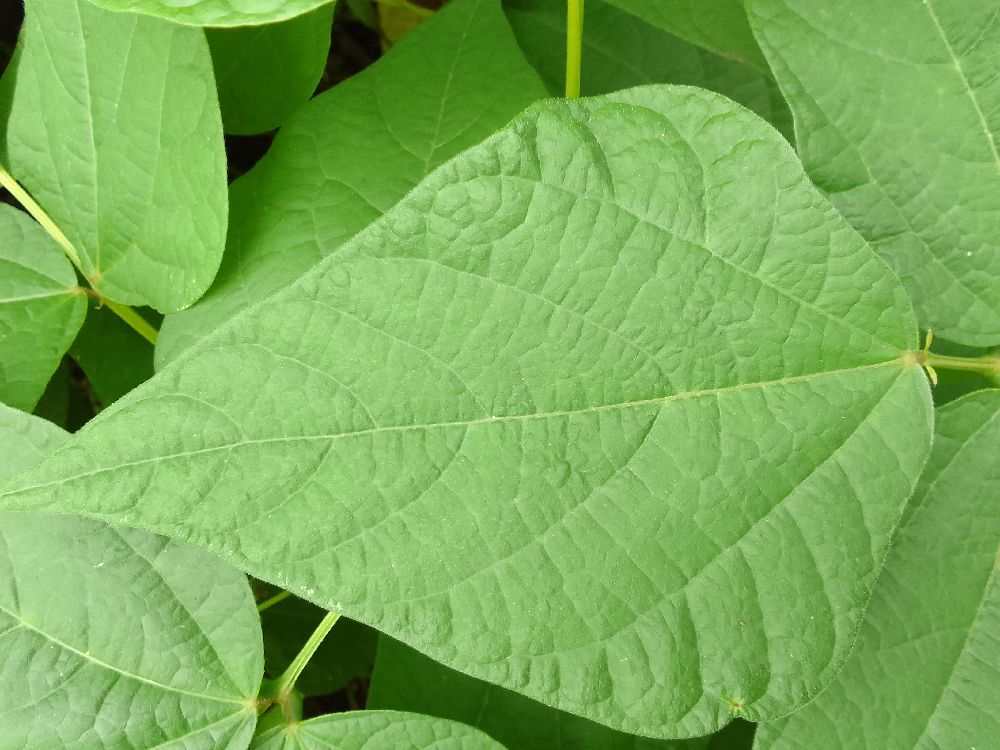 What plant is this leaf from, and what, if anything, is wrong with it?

common bean, healthy
